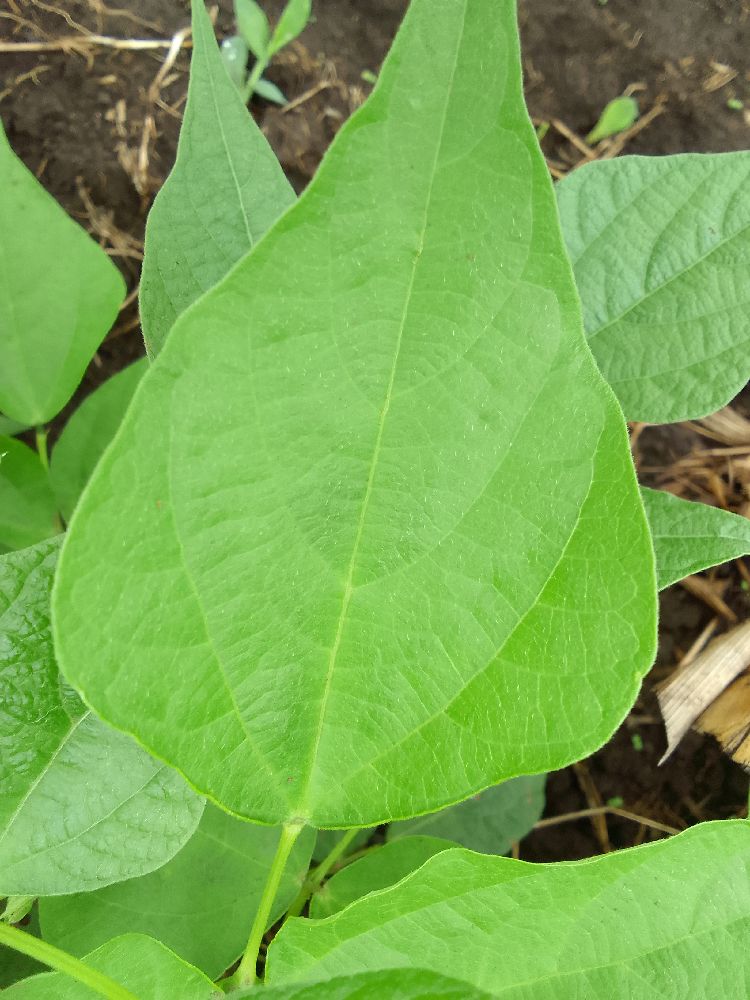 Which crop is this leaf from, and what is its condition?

common bean, healthy
